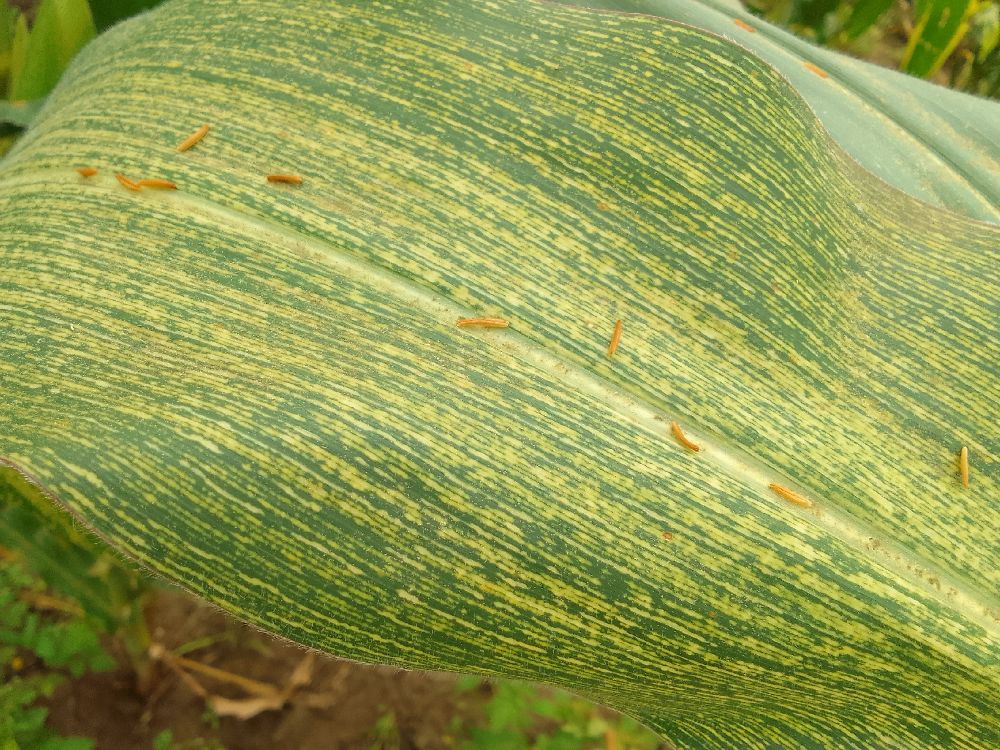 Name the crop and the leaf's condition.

maize, maize streak virus
